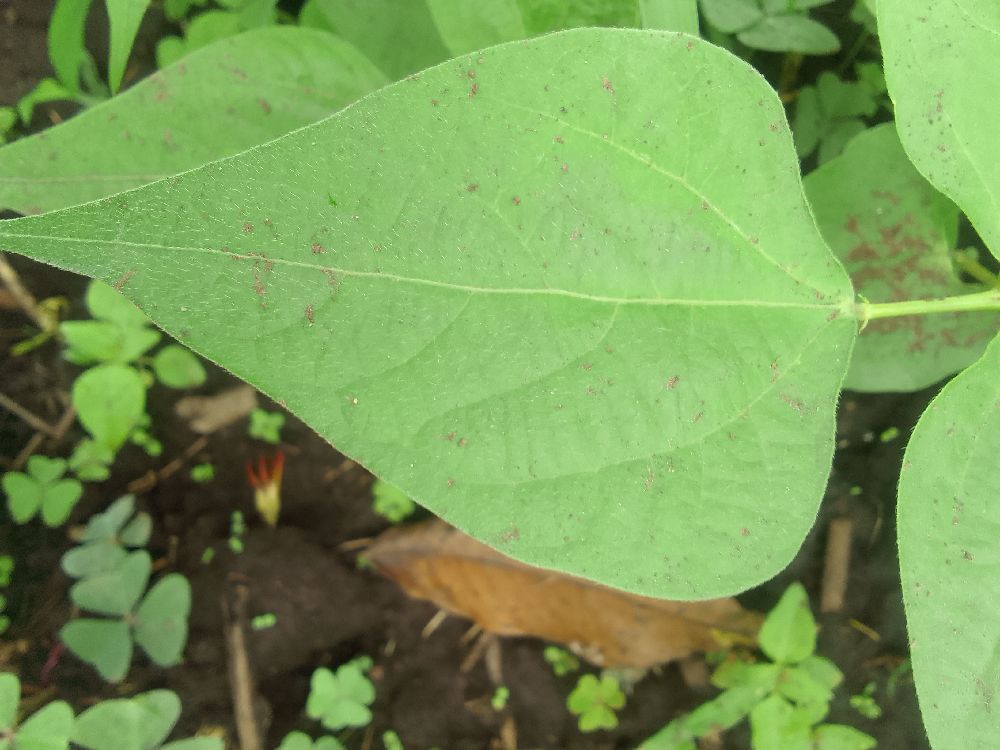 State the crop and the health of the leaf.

common bean, healthy
